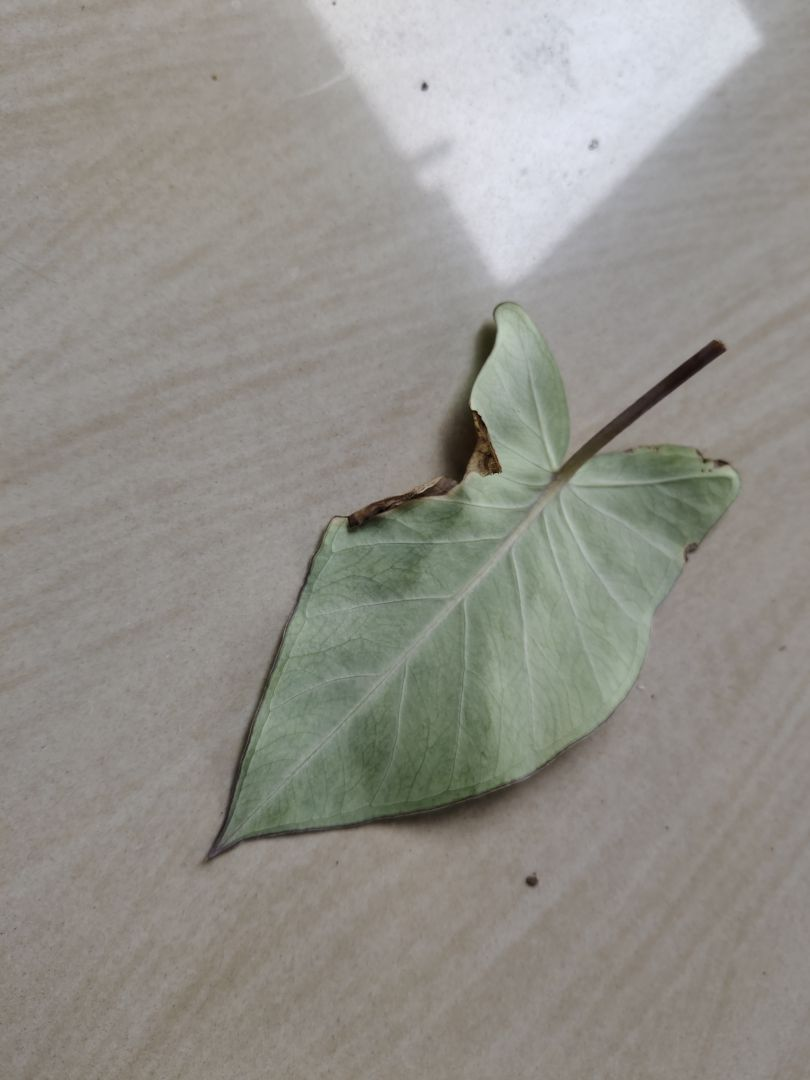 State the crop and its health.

taro, leaf blight
